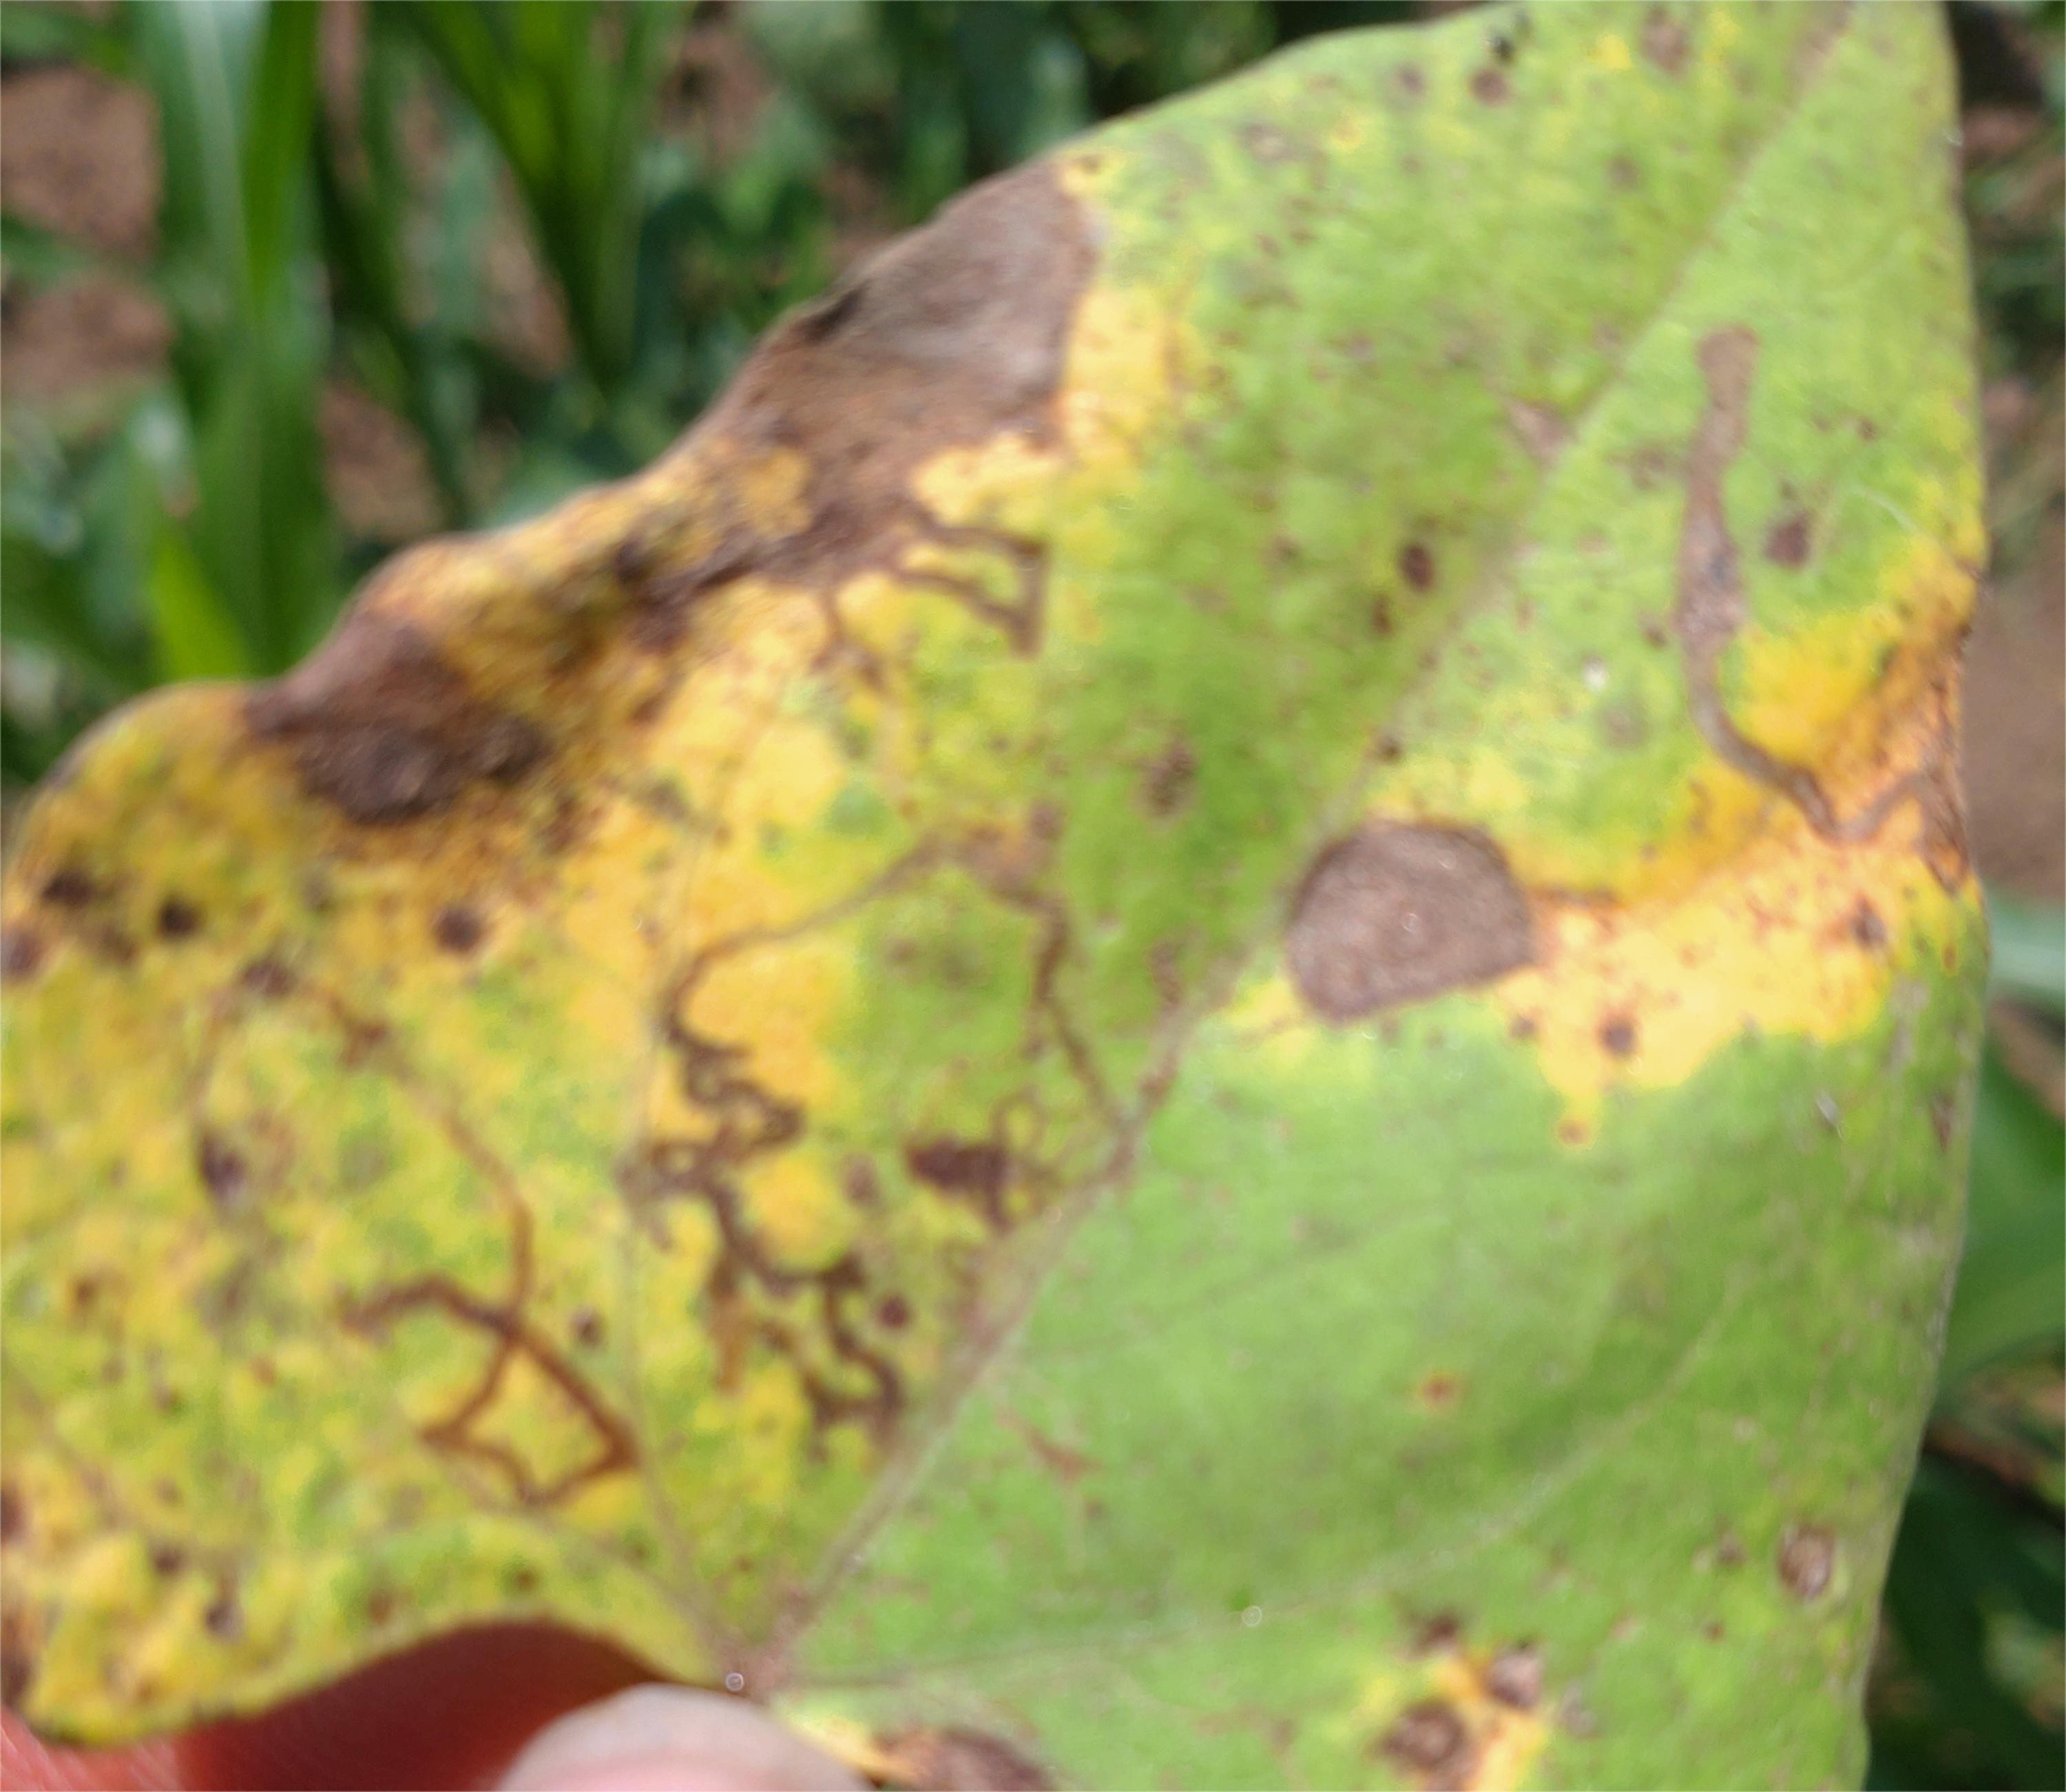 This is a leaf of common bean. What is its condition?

anthracnose
